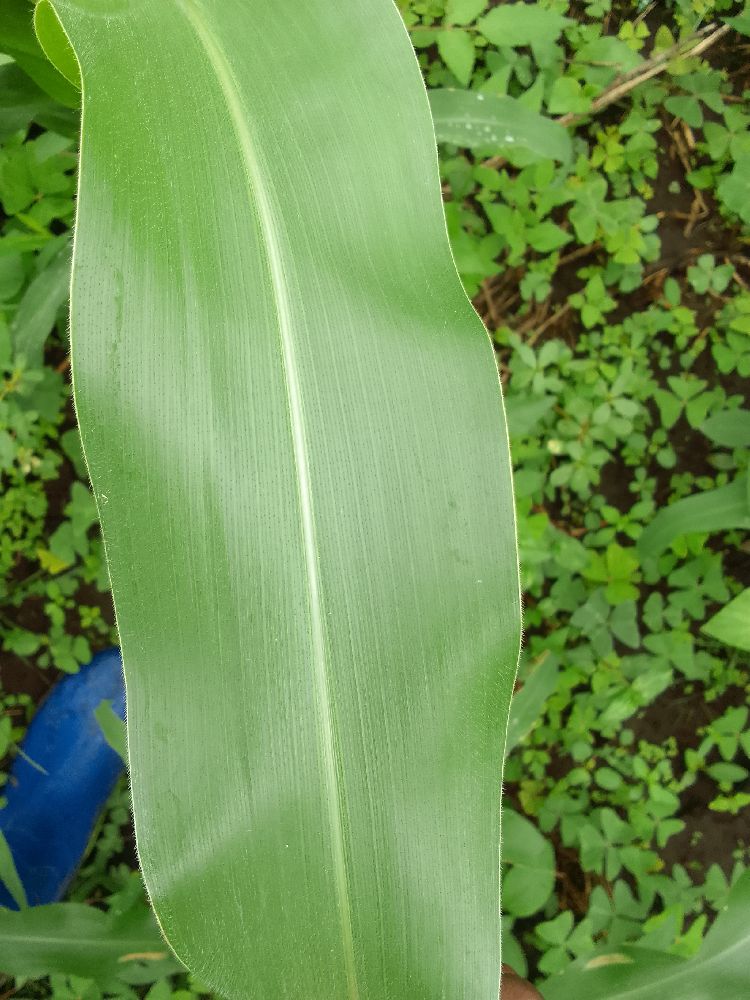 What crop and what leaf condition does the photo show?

maize, healthy
